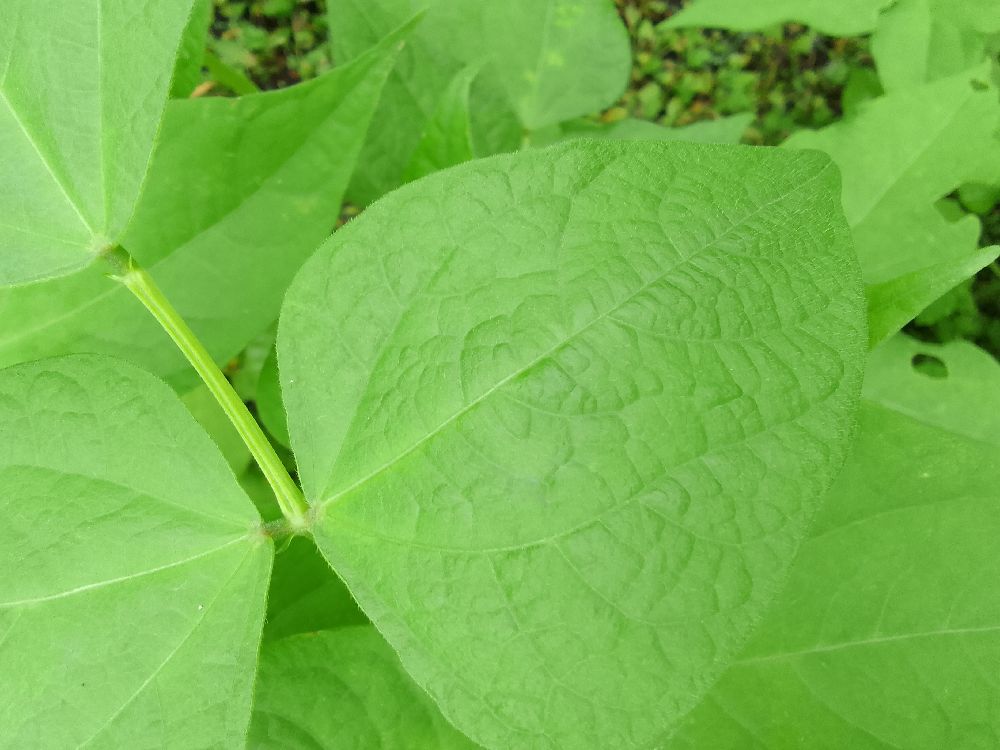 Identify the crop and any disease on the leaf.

common bean, healthy
